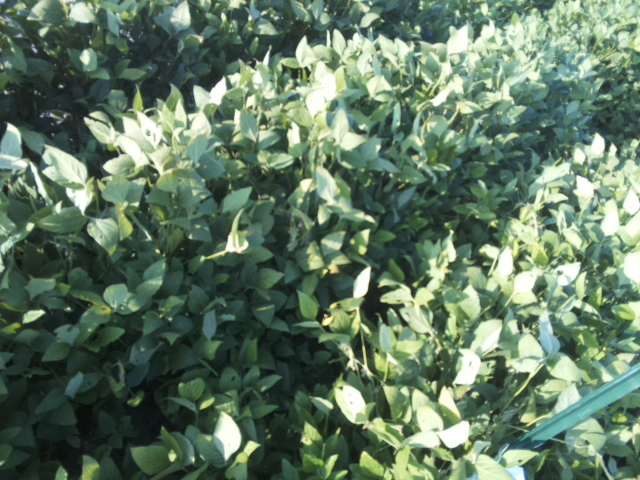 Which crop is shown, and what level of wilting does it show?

soybean, leaflets folding inward at secondary pulvinus with no turgor loss in leaflets or petioles
